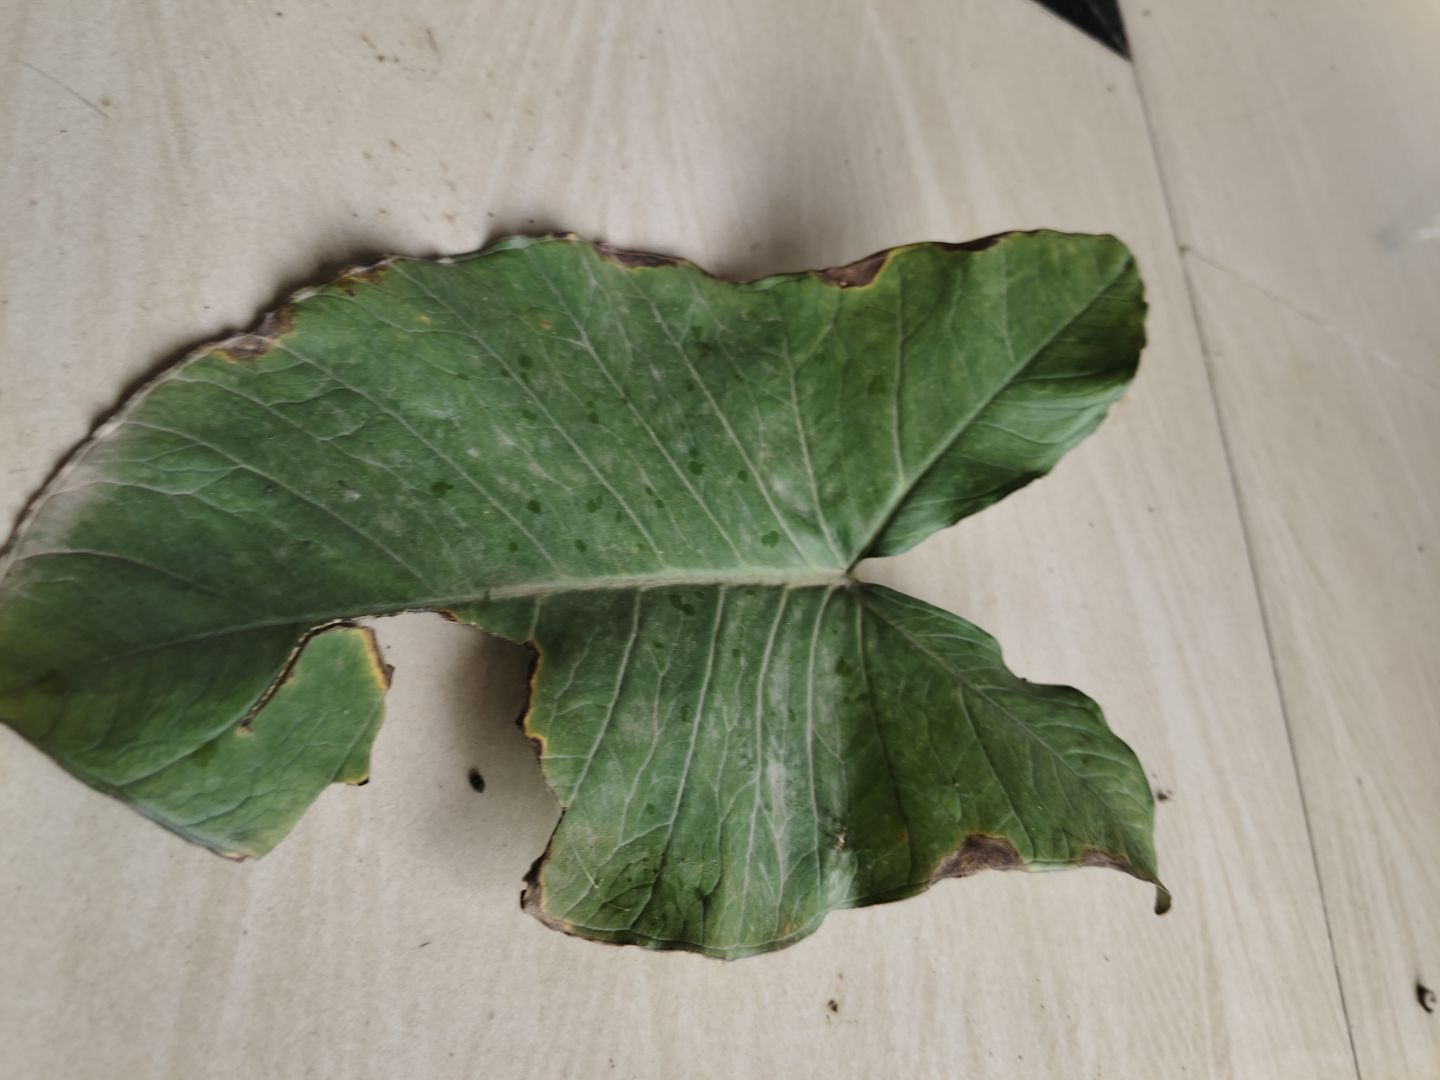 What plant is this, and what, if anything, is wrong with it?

taro, leaf blight
